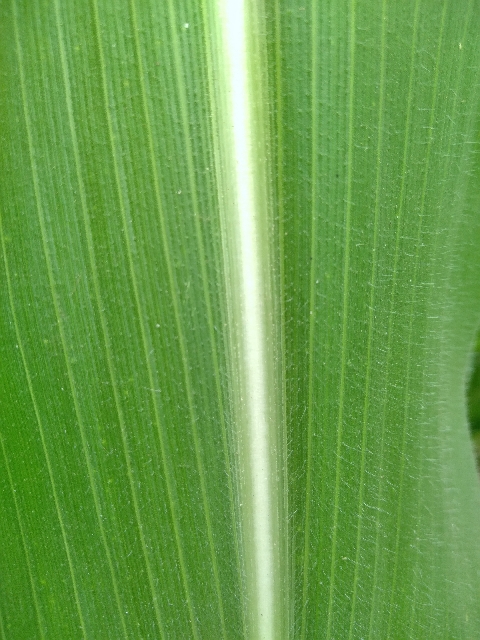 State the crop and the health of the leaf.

maize, healthy
